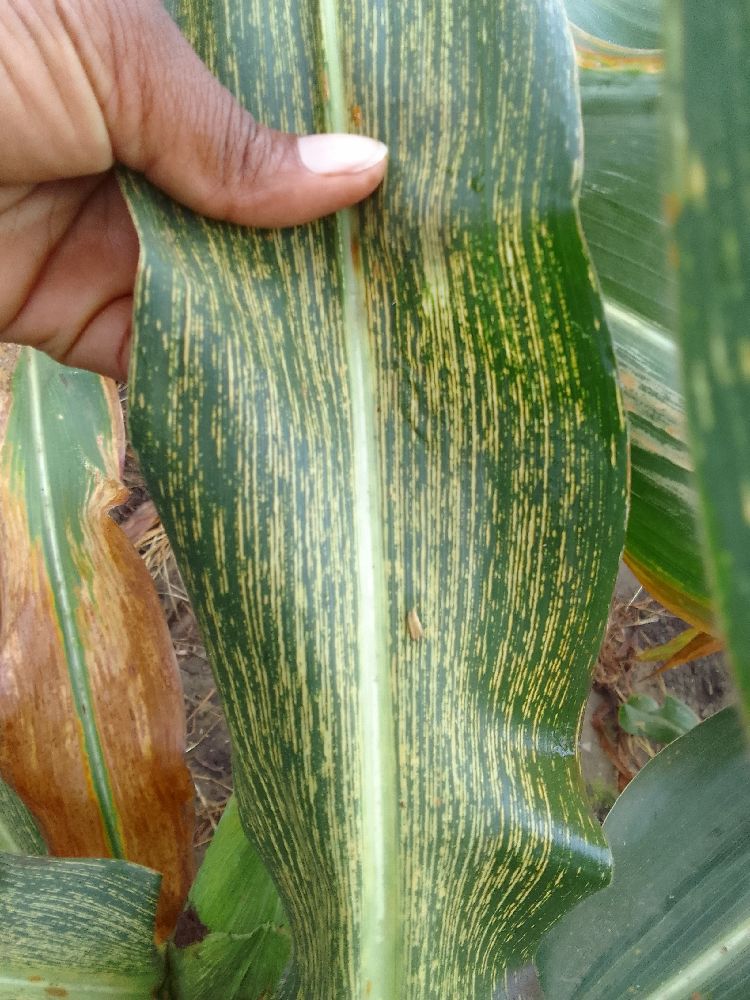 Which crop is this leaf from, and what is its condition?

maize, maize streak virus
